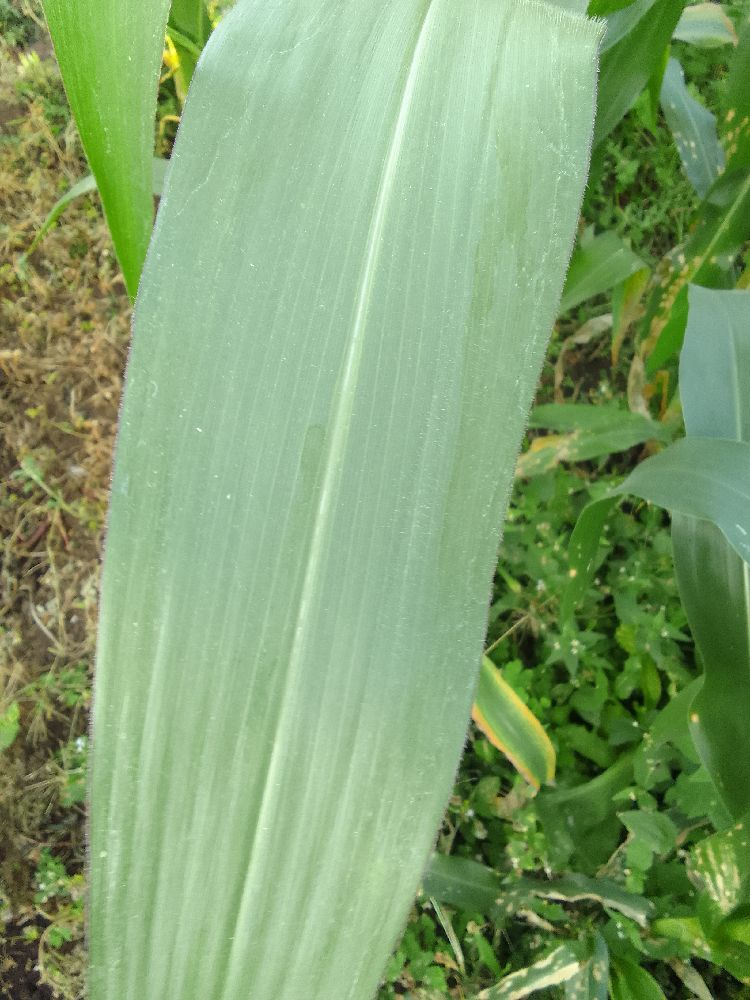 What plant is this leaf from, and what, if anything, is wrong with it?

common bean, healthy
